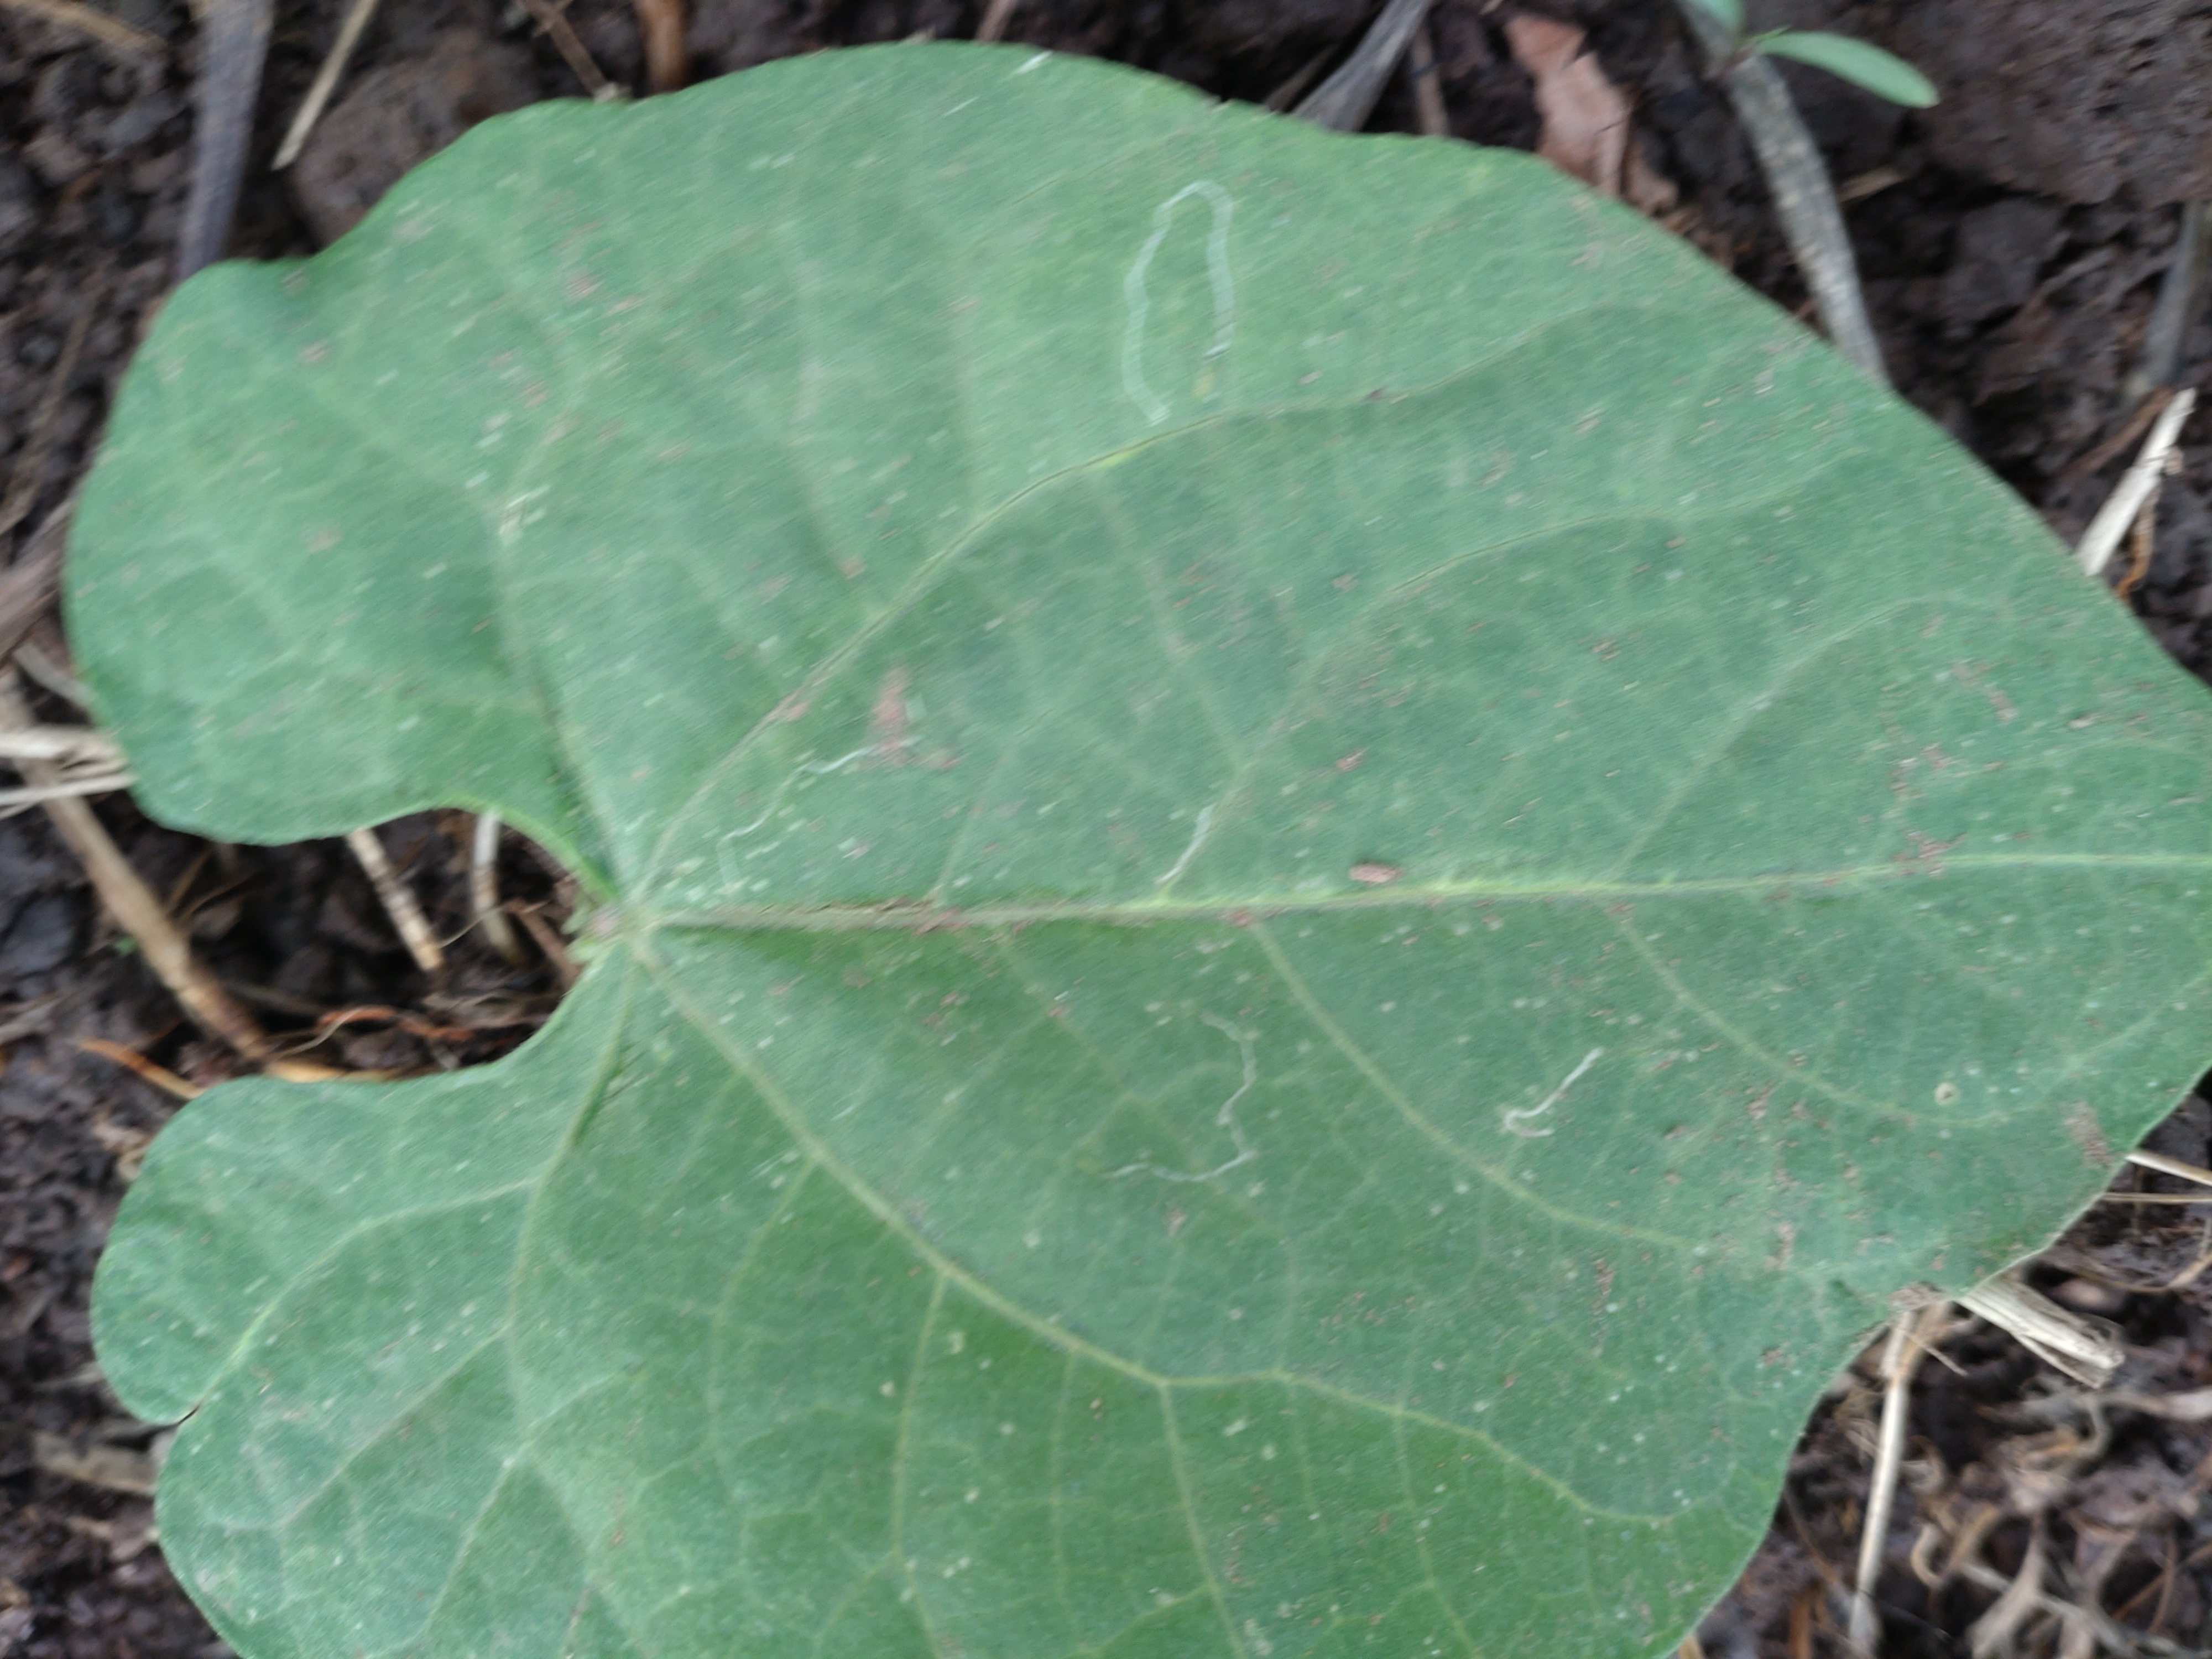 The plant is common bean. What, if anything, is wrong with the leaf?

healthy
